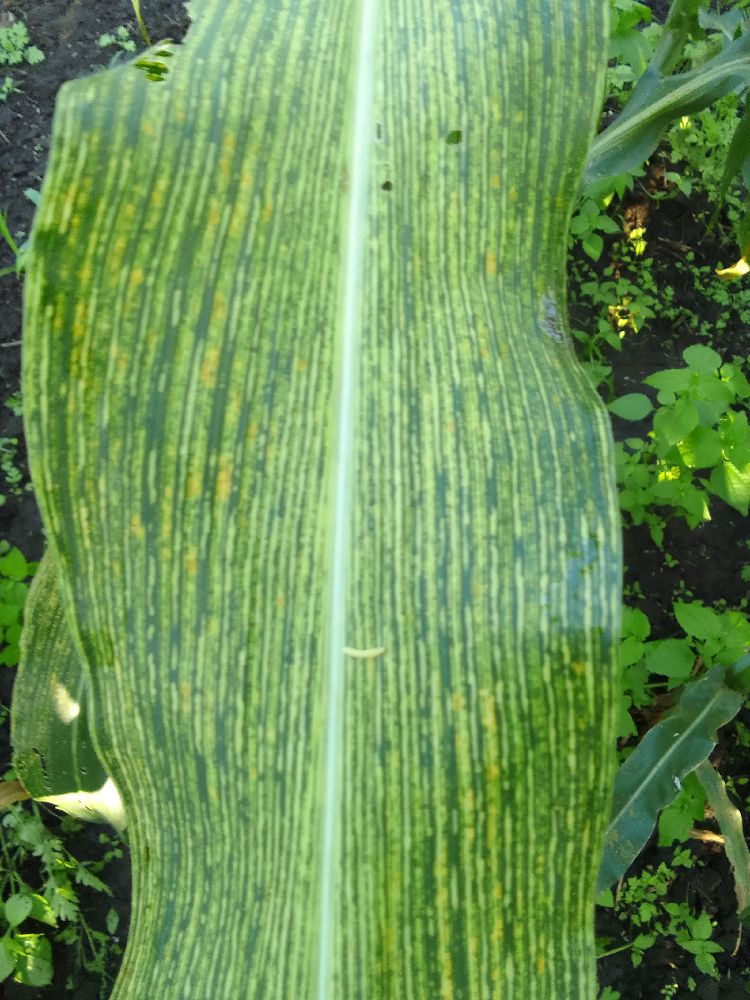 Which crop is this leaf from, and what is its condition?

maize, maize streak virus
